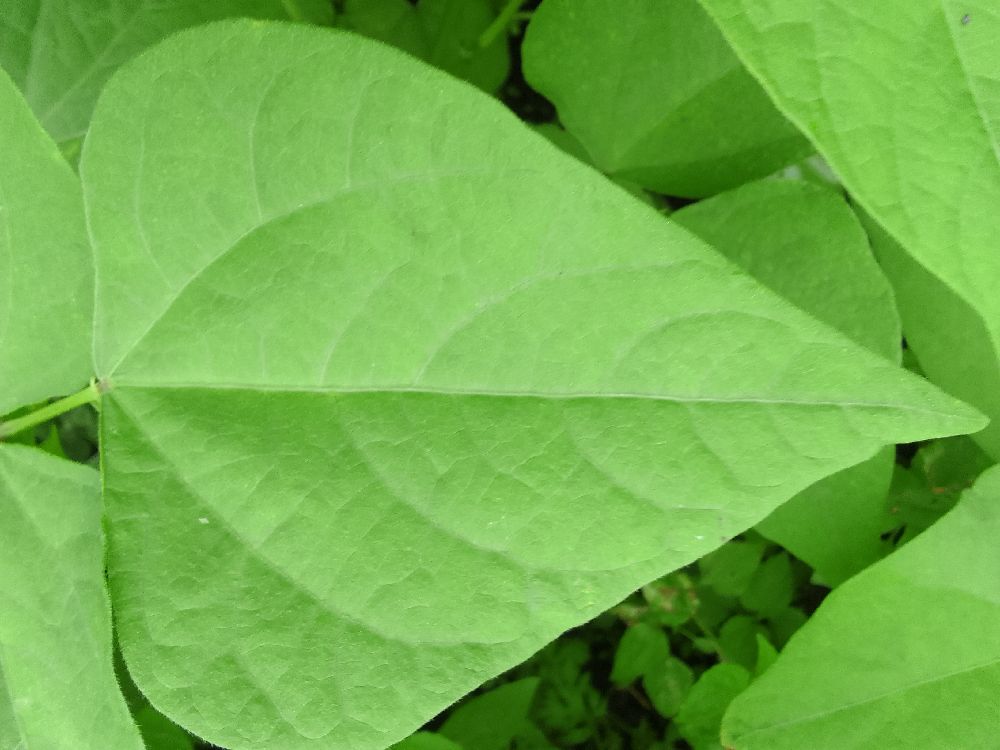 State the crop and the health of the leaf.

common bean, healthy
